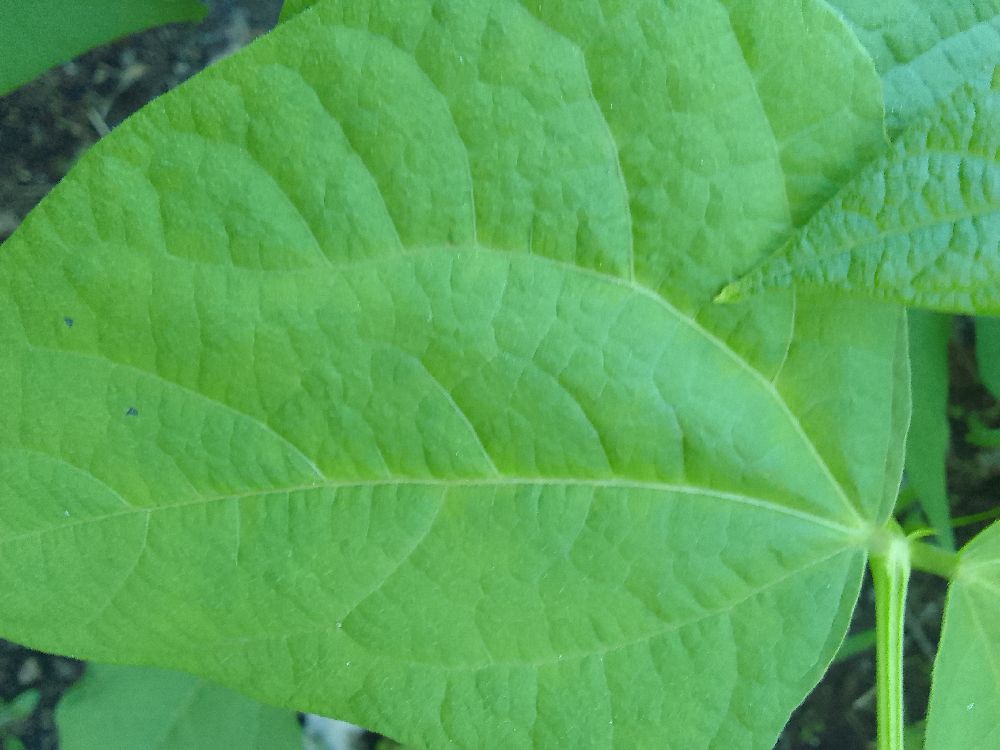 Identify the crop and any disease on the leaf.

common bean, healthy
